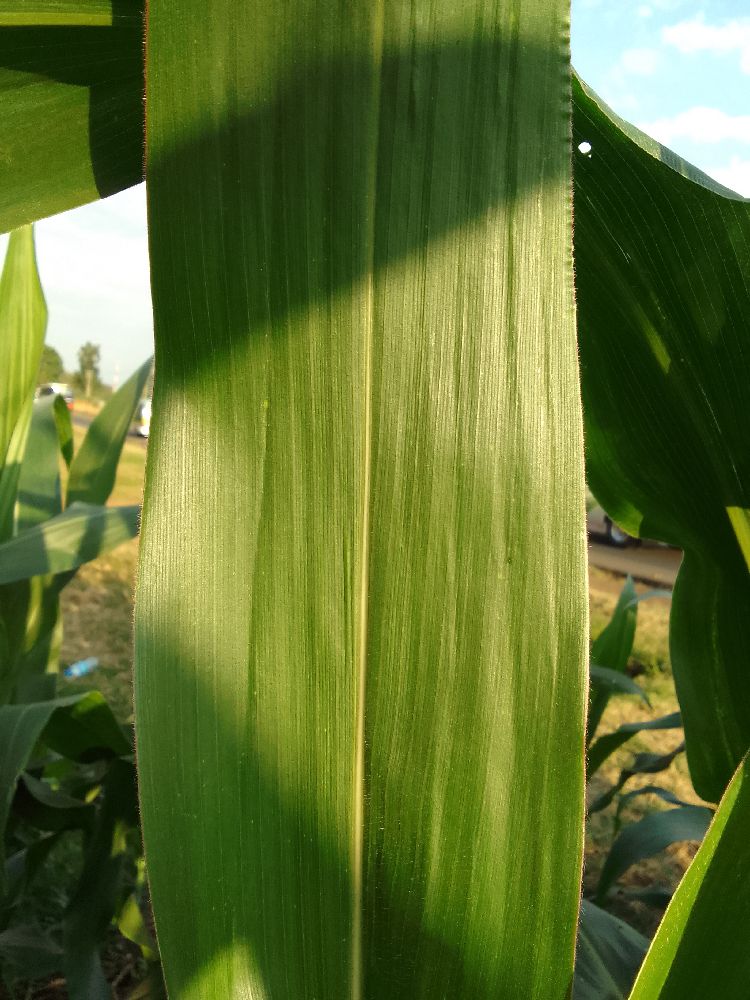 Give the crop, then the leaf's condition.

maize, healthy
